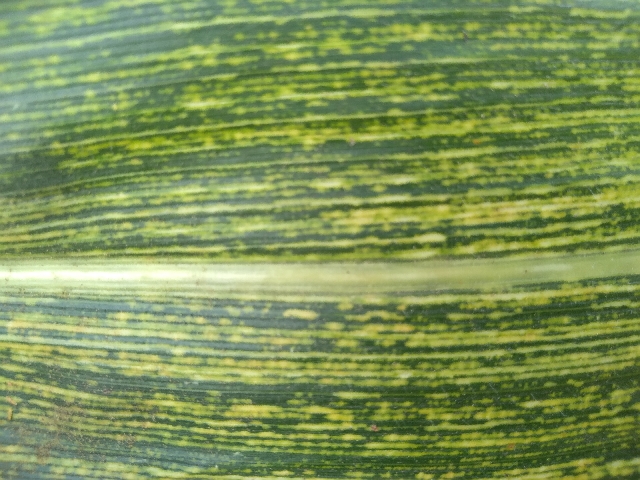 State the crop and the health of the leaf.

maize, maize streak virus
